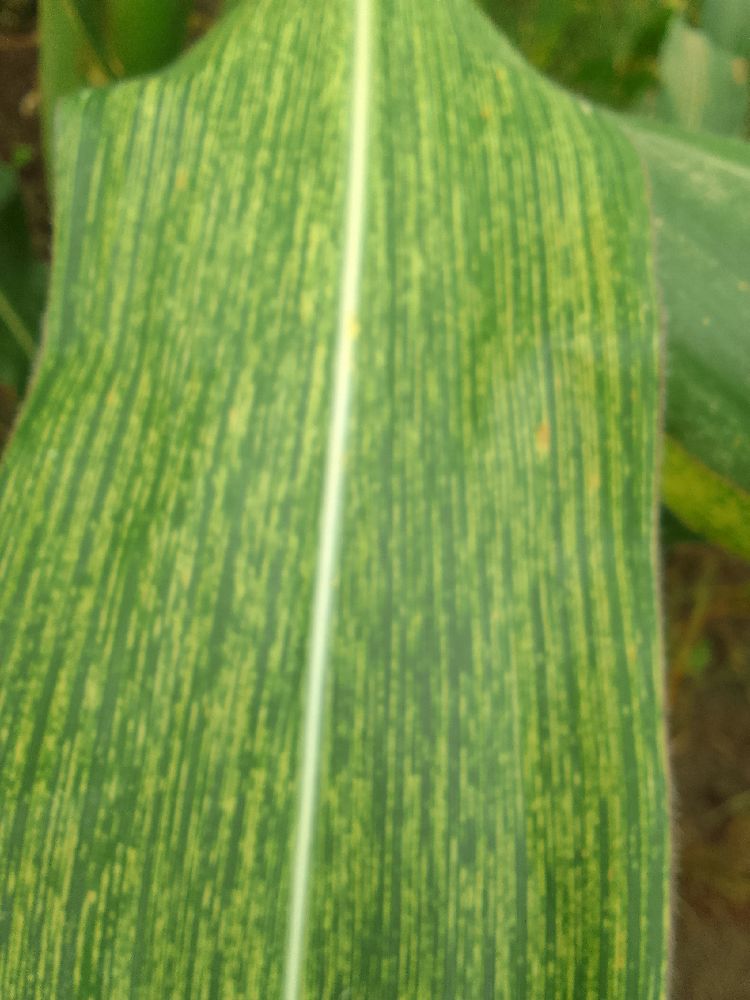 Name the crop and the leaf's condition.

maize, maize streak virus
